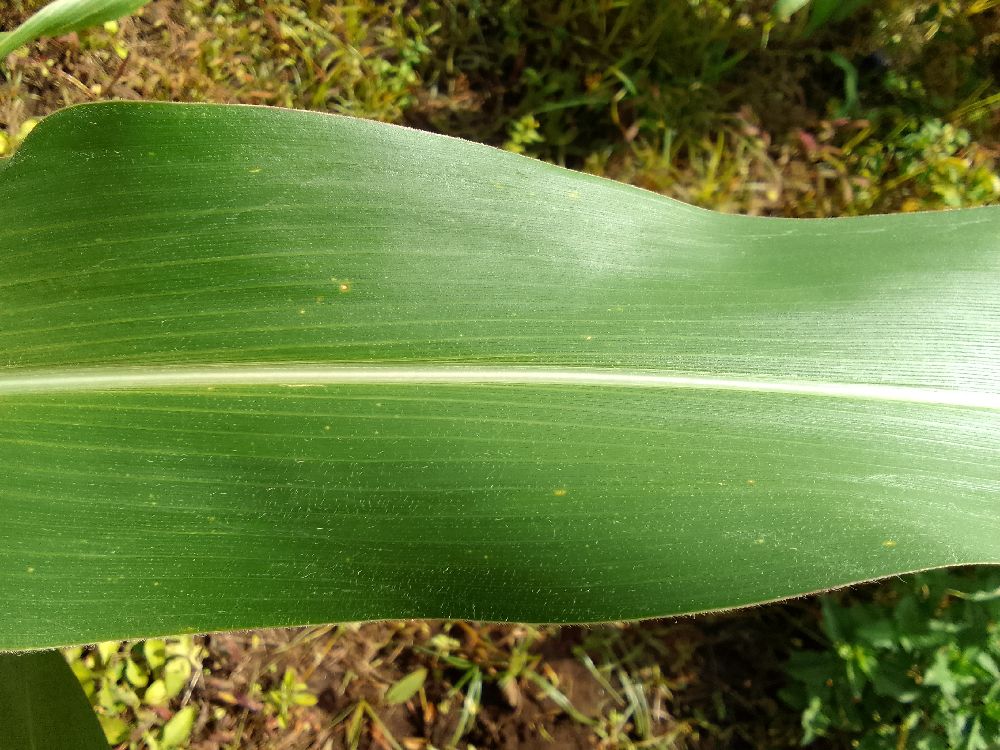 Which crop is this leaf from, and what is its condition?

maize, healthy
